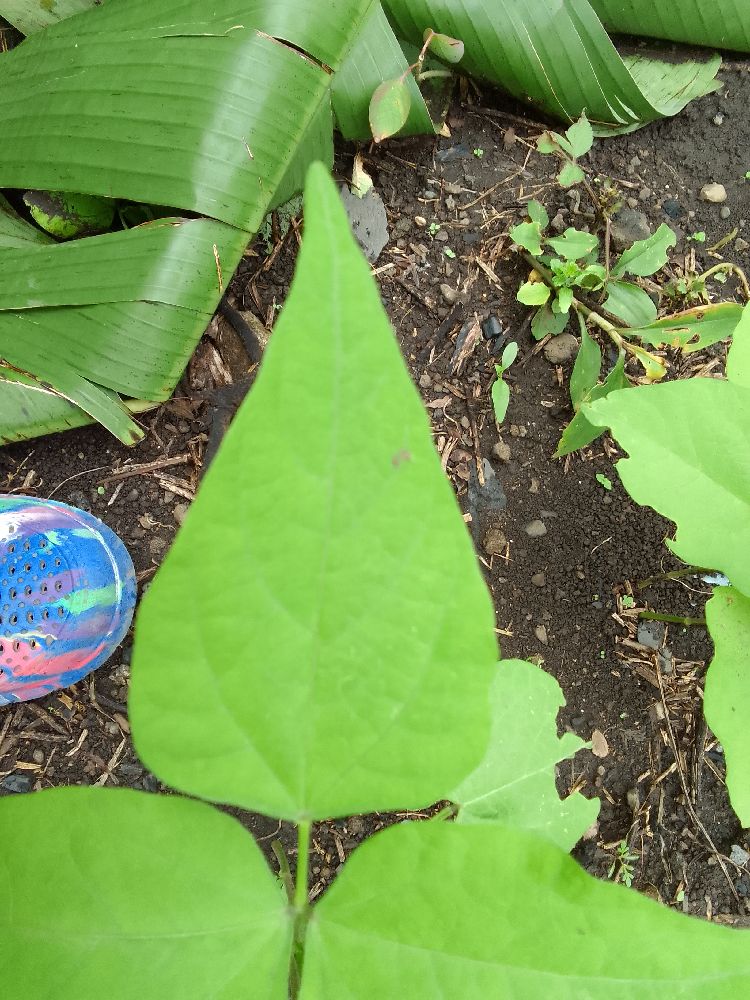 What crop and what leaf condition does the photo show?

common bean, healthy
